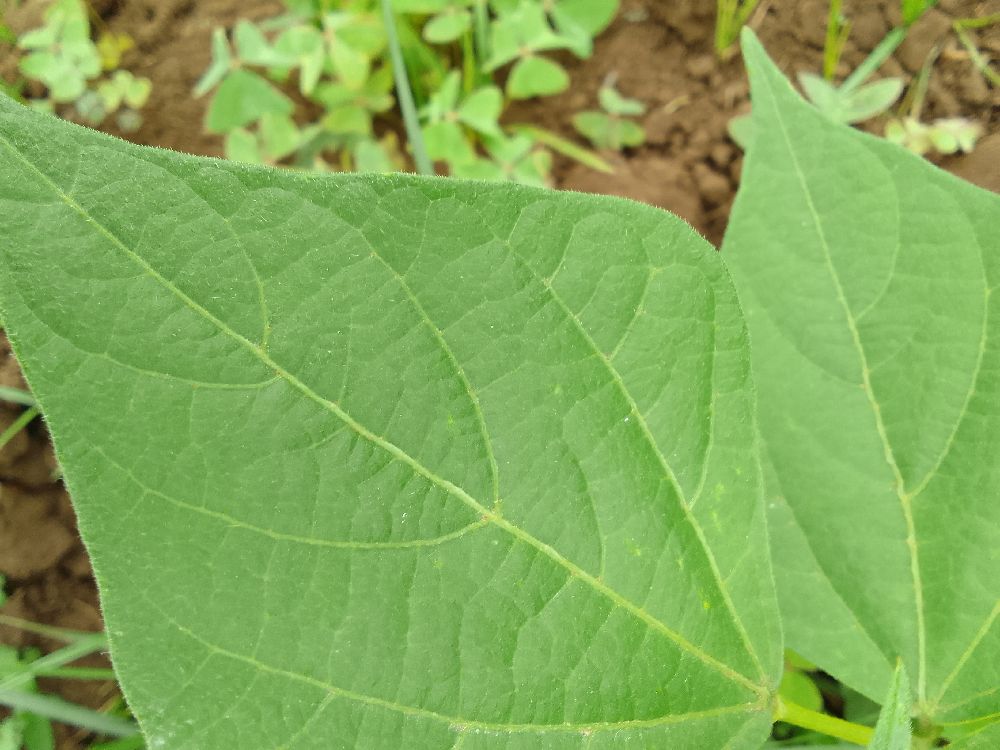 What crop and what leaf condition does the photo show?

common bean, healthy
